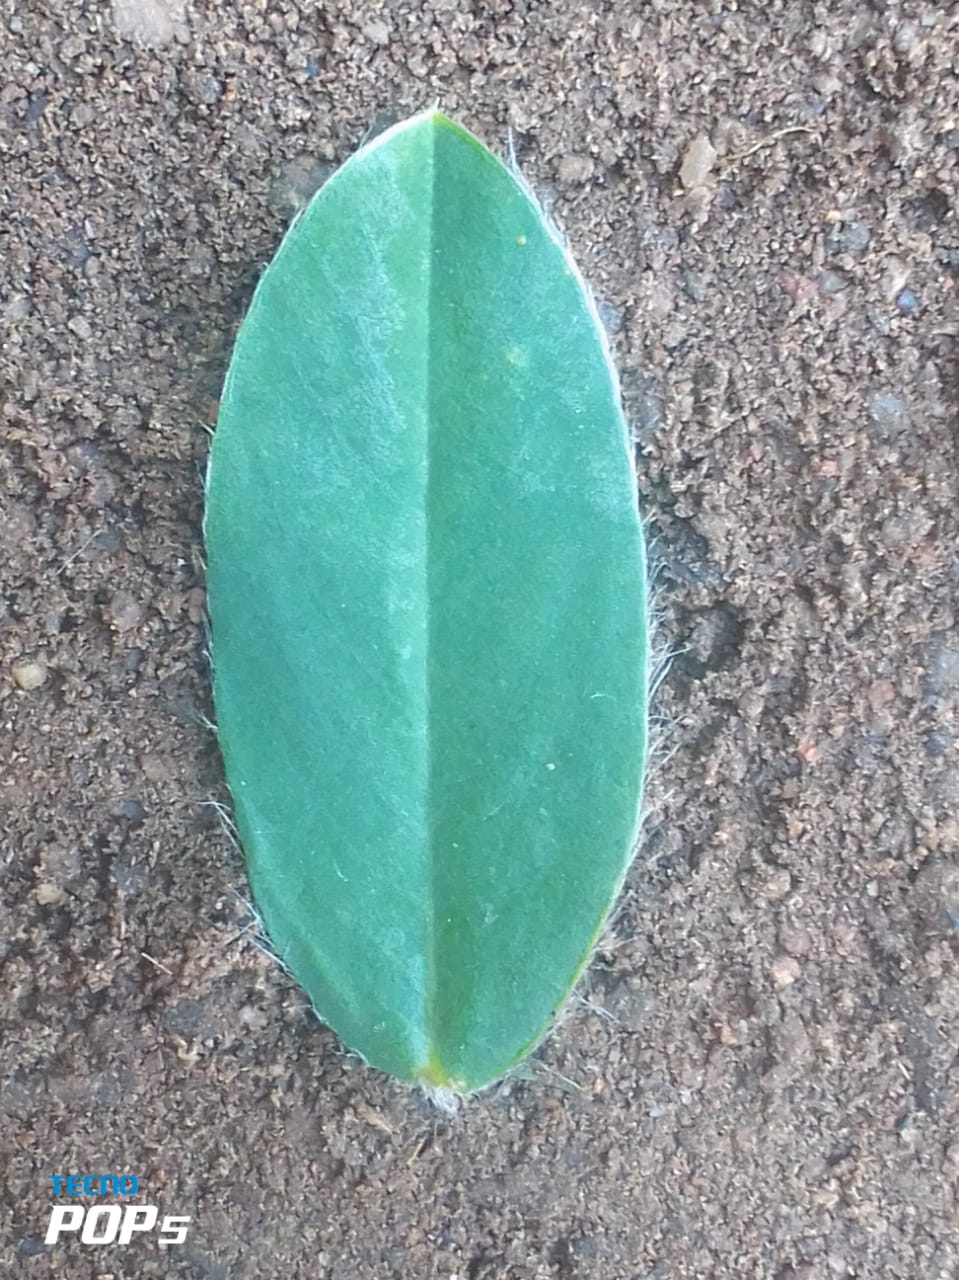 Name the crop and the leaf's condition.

peanut, healthy leaves
